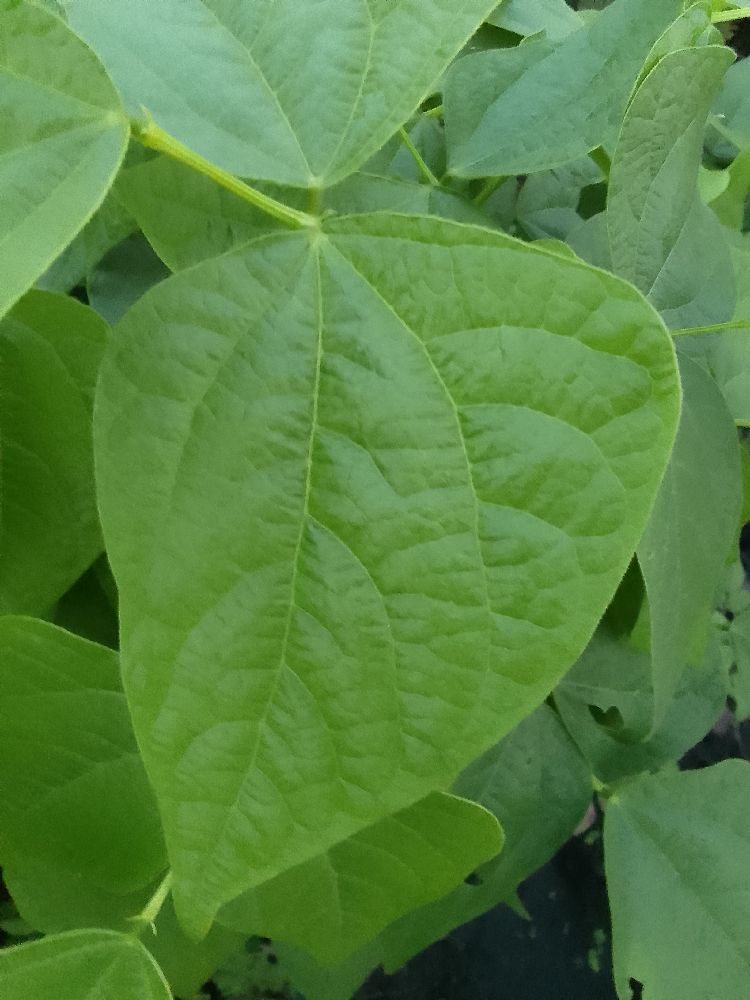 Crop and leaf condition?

common bean, healthy
